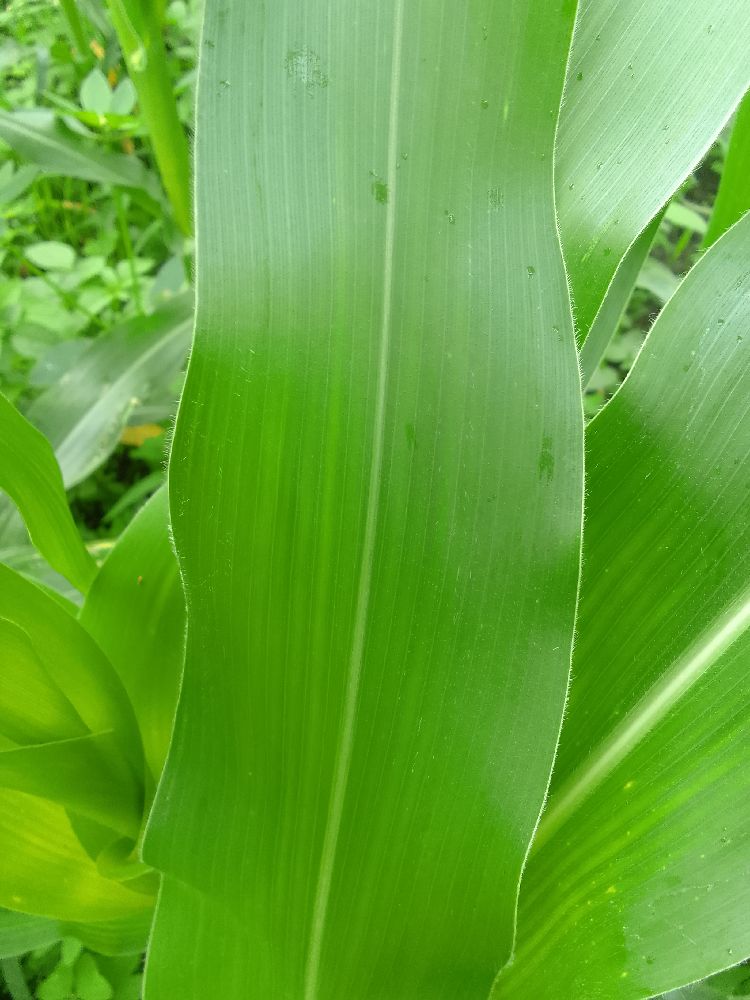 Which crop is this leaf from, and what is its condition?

maize, healthy
